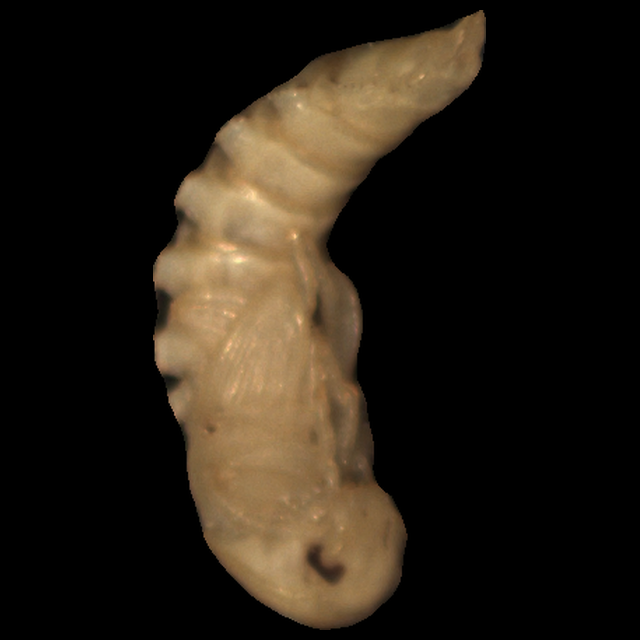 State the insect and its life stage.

mealworm pupa
